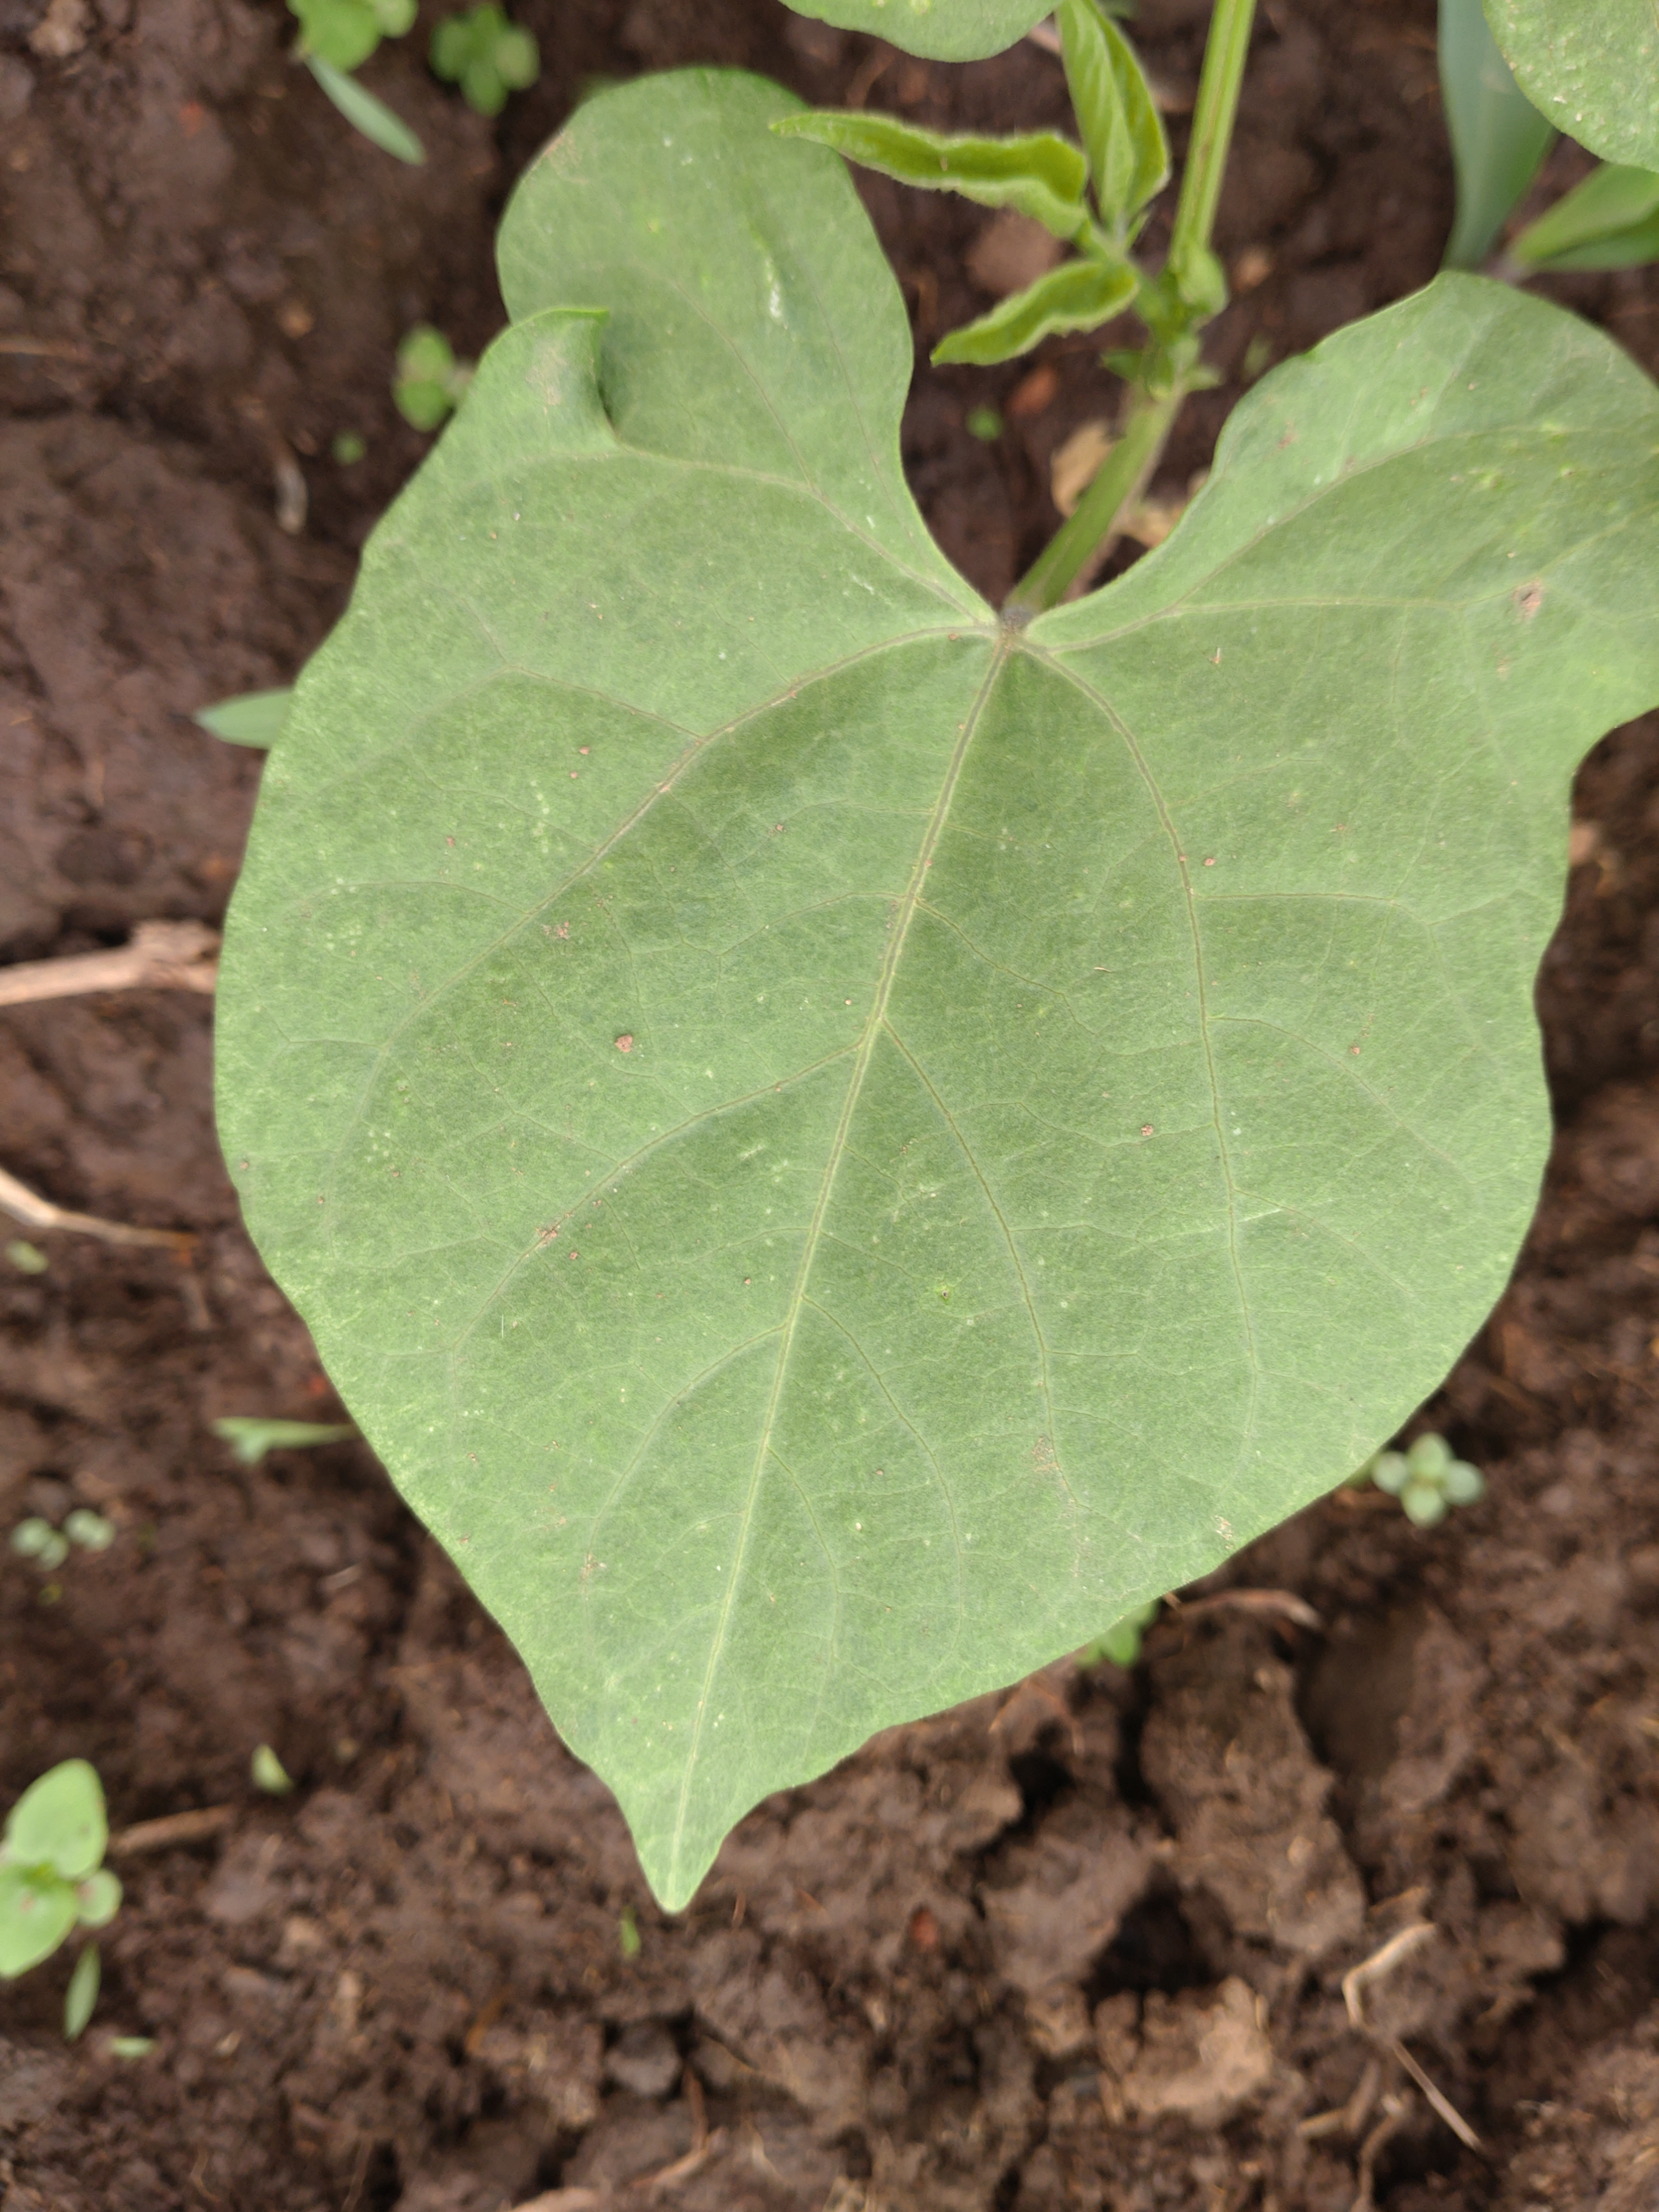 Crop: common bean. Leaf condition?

healthy
